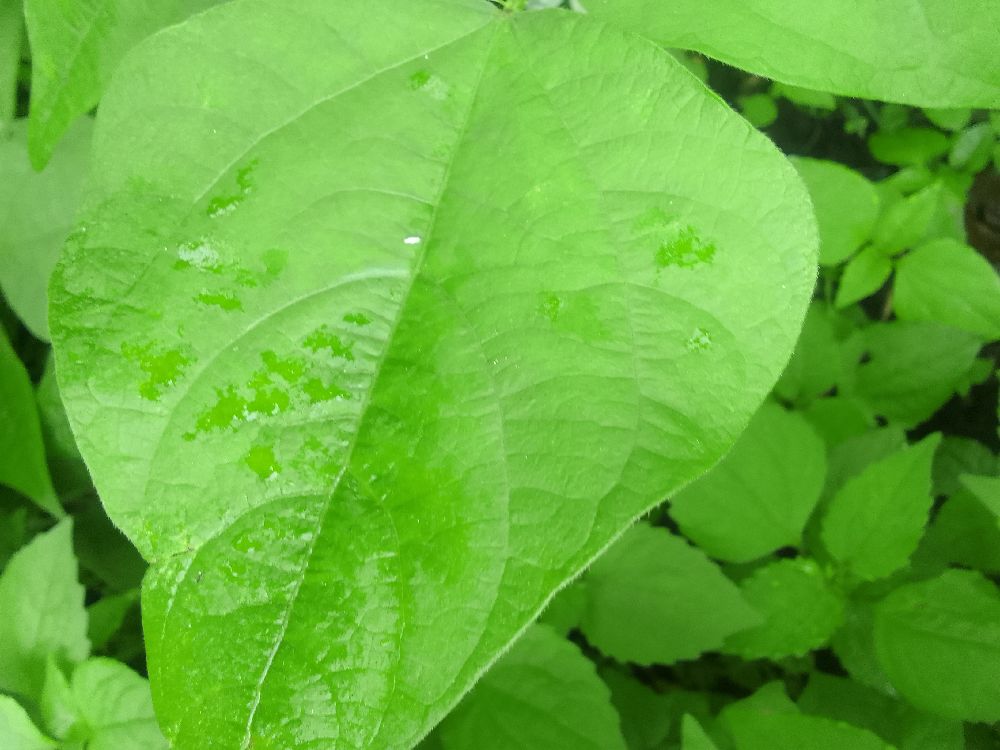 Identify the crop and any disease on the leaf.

common bean, healthy
